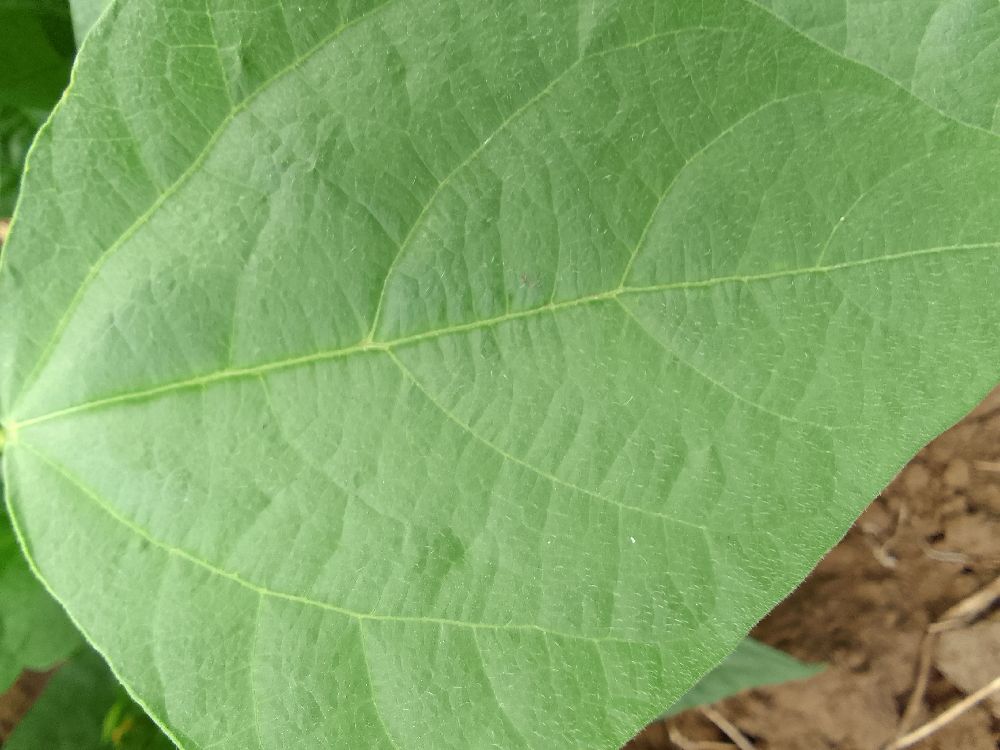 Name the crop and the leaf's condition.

common bean, healthy
